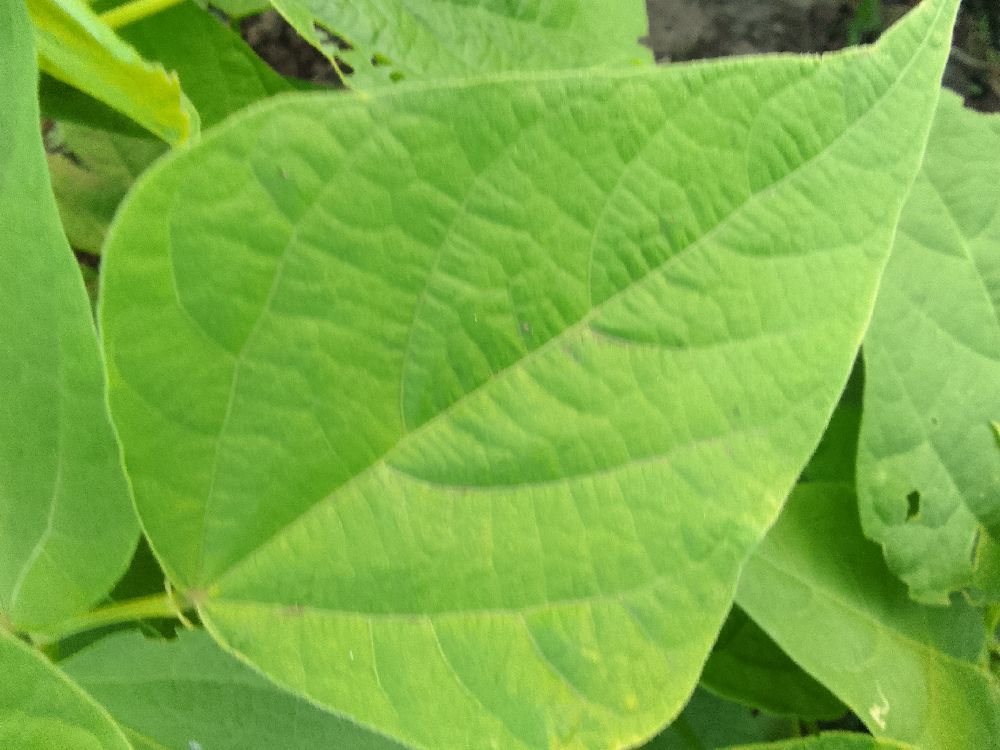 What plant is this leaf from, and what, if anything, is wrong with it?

common bean, healthy
